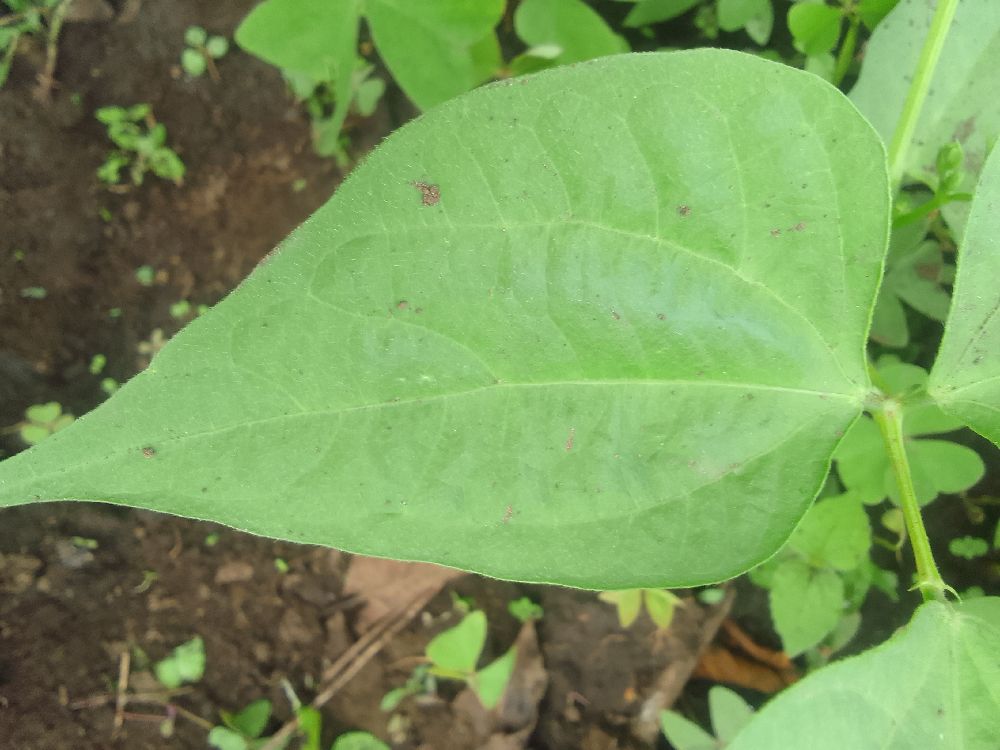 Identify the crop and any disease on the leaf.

common bean, healthy
